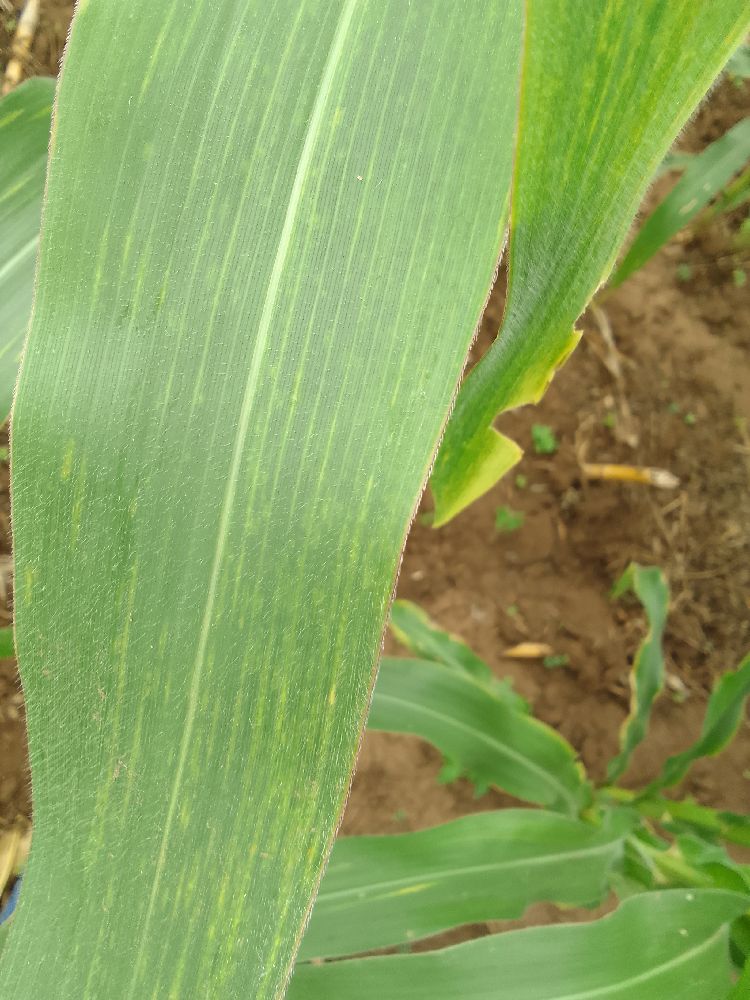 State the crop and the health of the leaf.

maize, maize lethal necrosis
